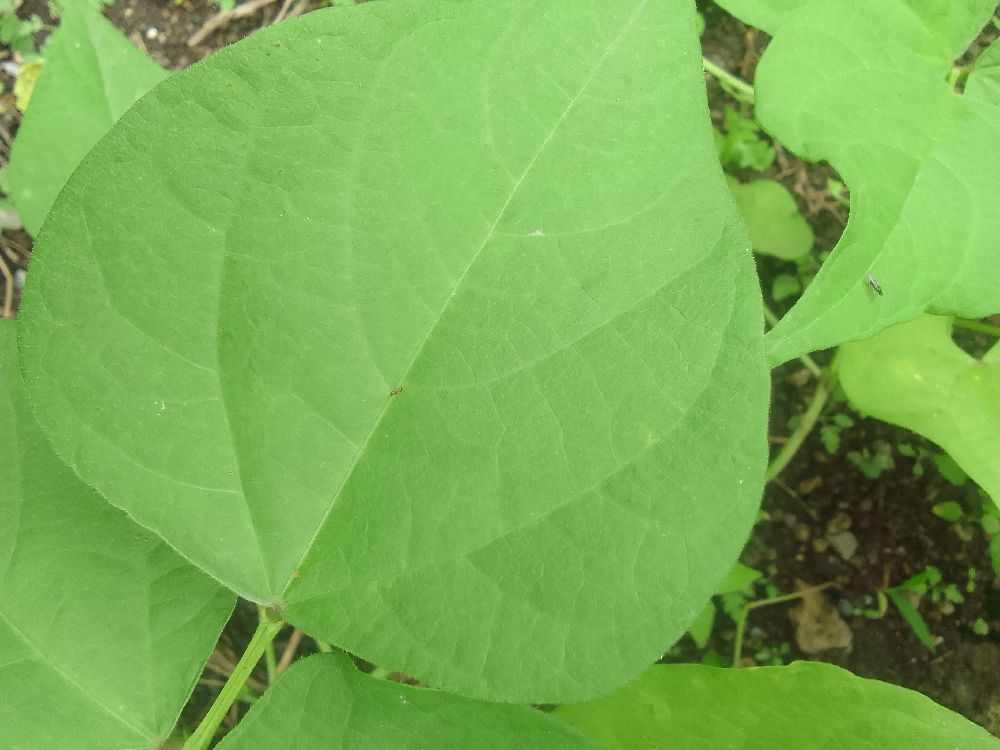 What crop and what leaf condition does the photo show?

common bean, healthy
